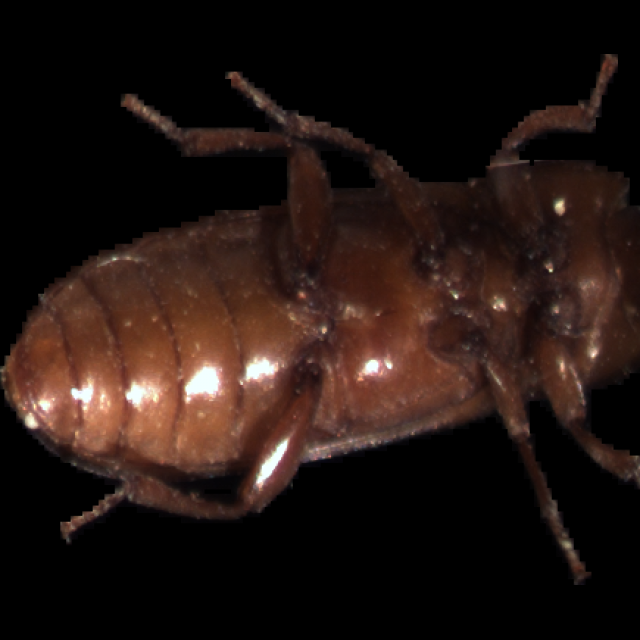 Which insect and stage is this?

mealworm beetle
